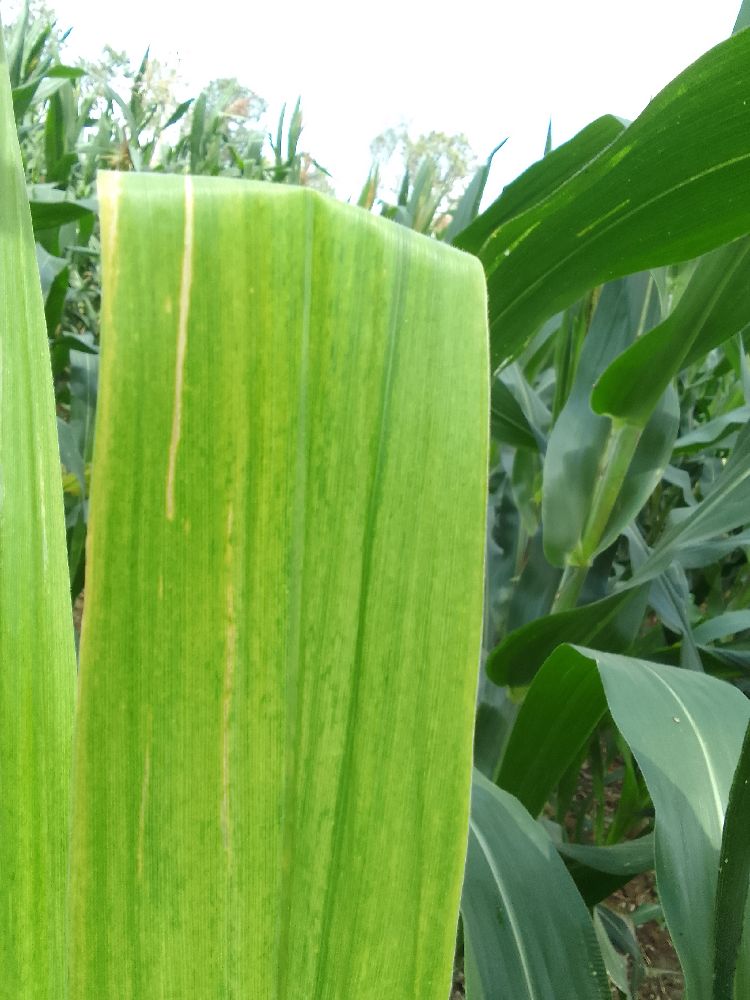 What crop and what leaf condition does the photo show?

maize, maize lethal necrosis
